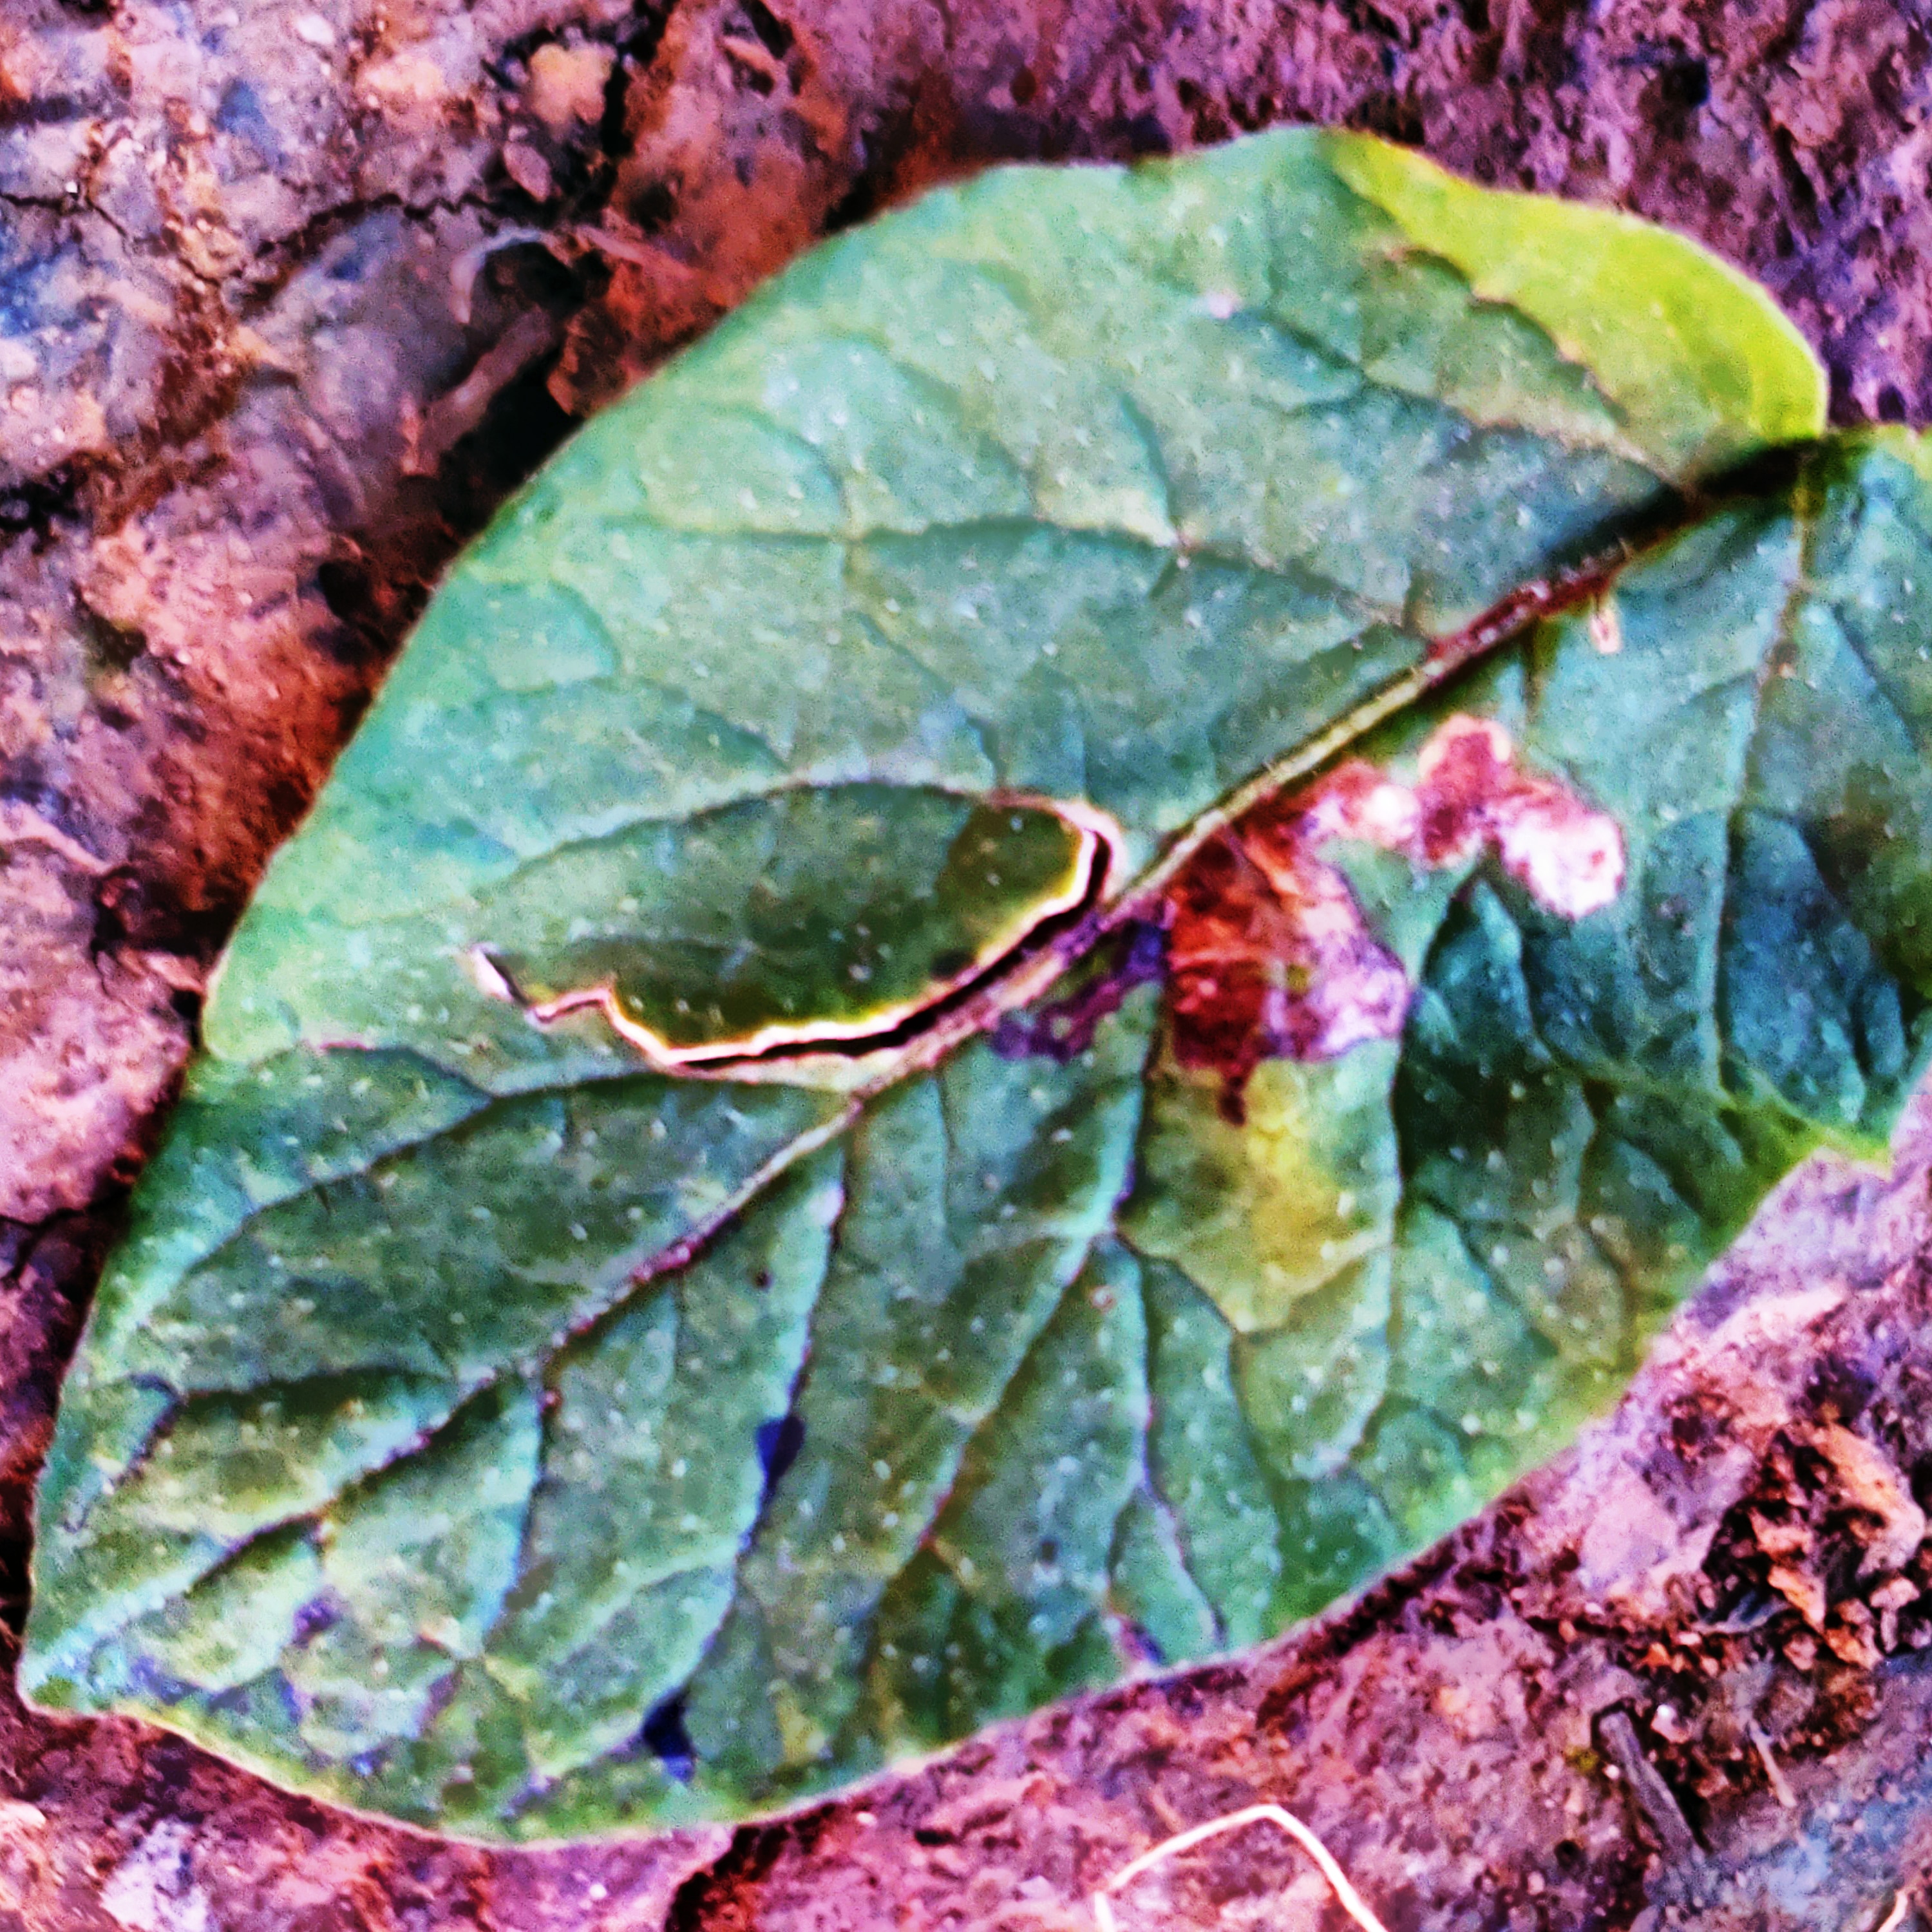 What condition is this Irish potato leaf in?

late blight
